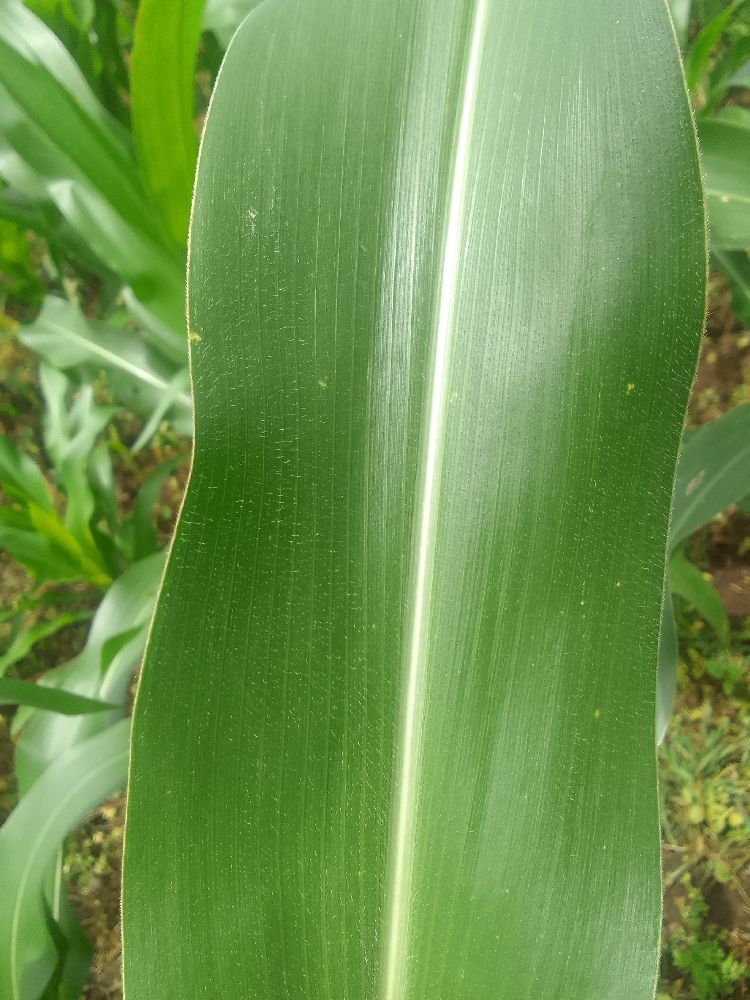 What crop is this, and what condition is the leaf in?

maize, healthy
